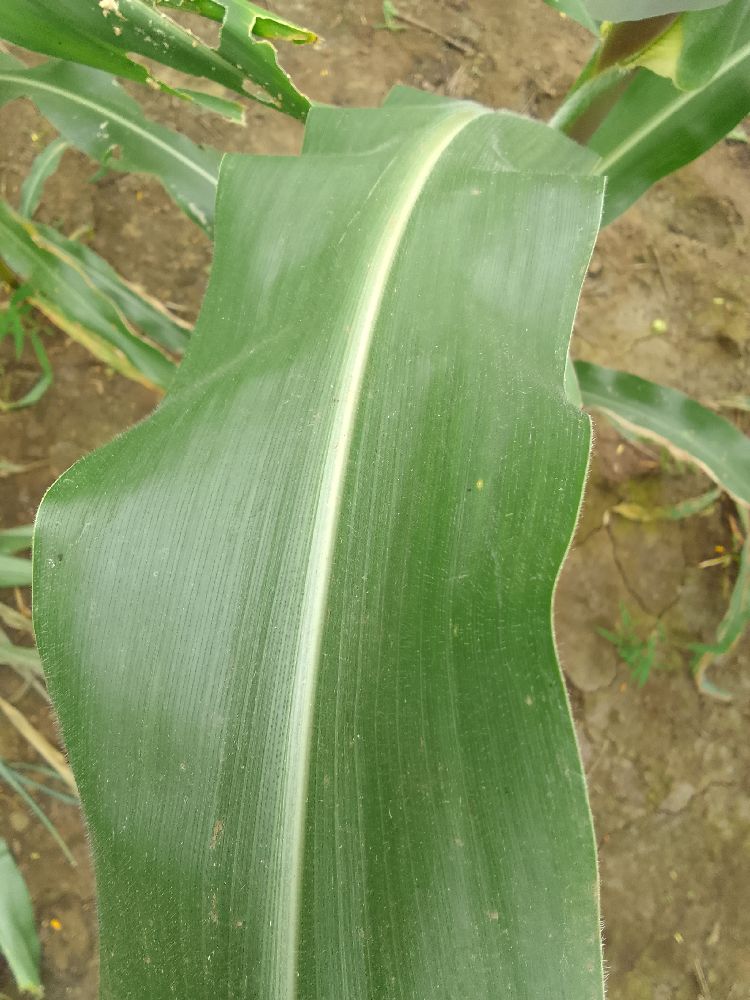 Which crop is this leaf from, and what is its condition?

maize, healthy
